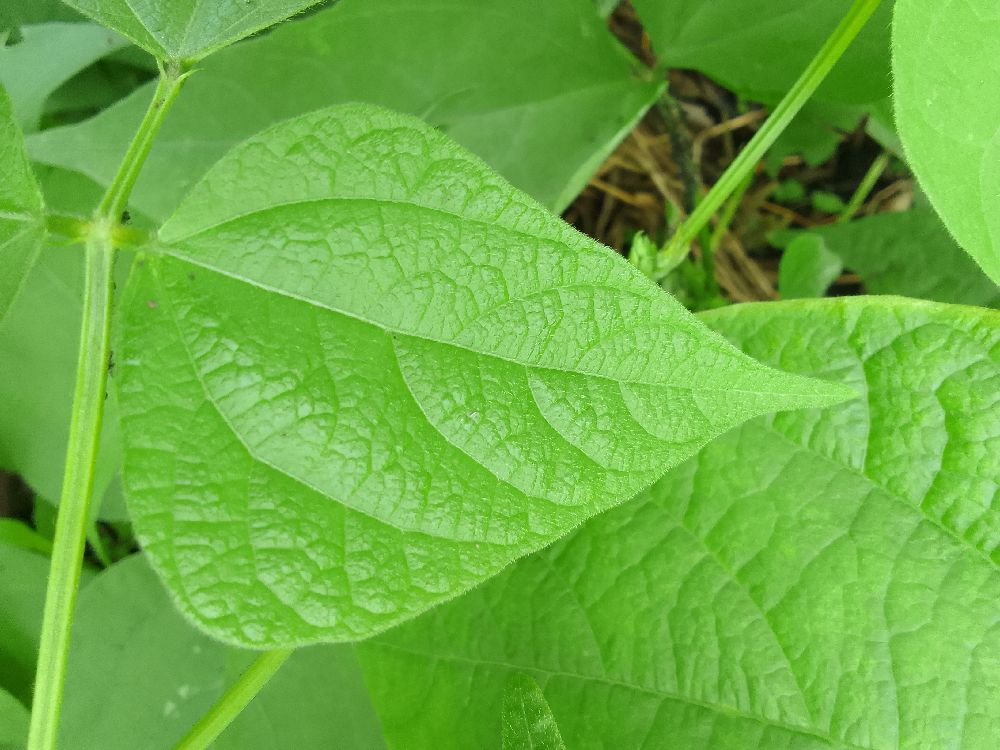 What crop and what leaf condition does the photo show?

common bean, healthy
